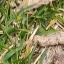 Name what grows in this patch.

grass
